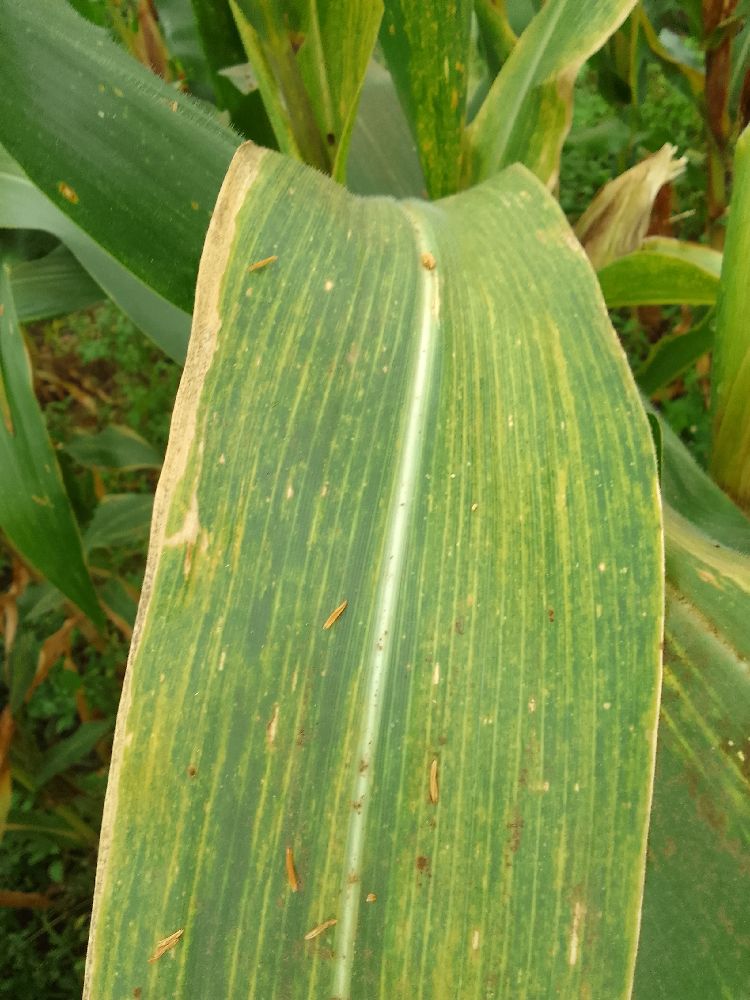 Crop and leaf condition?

maize, maize lethal necrosis
